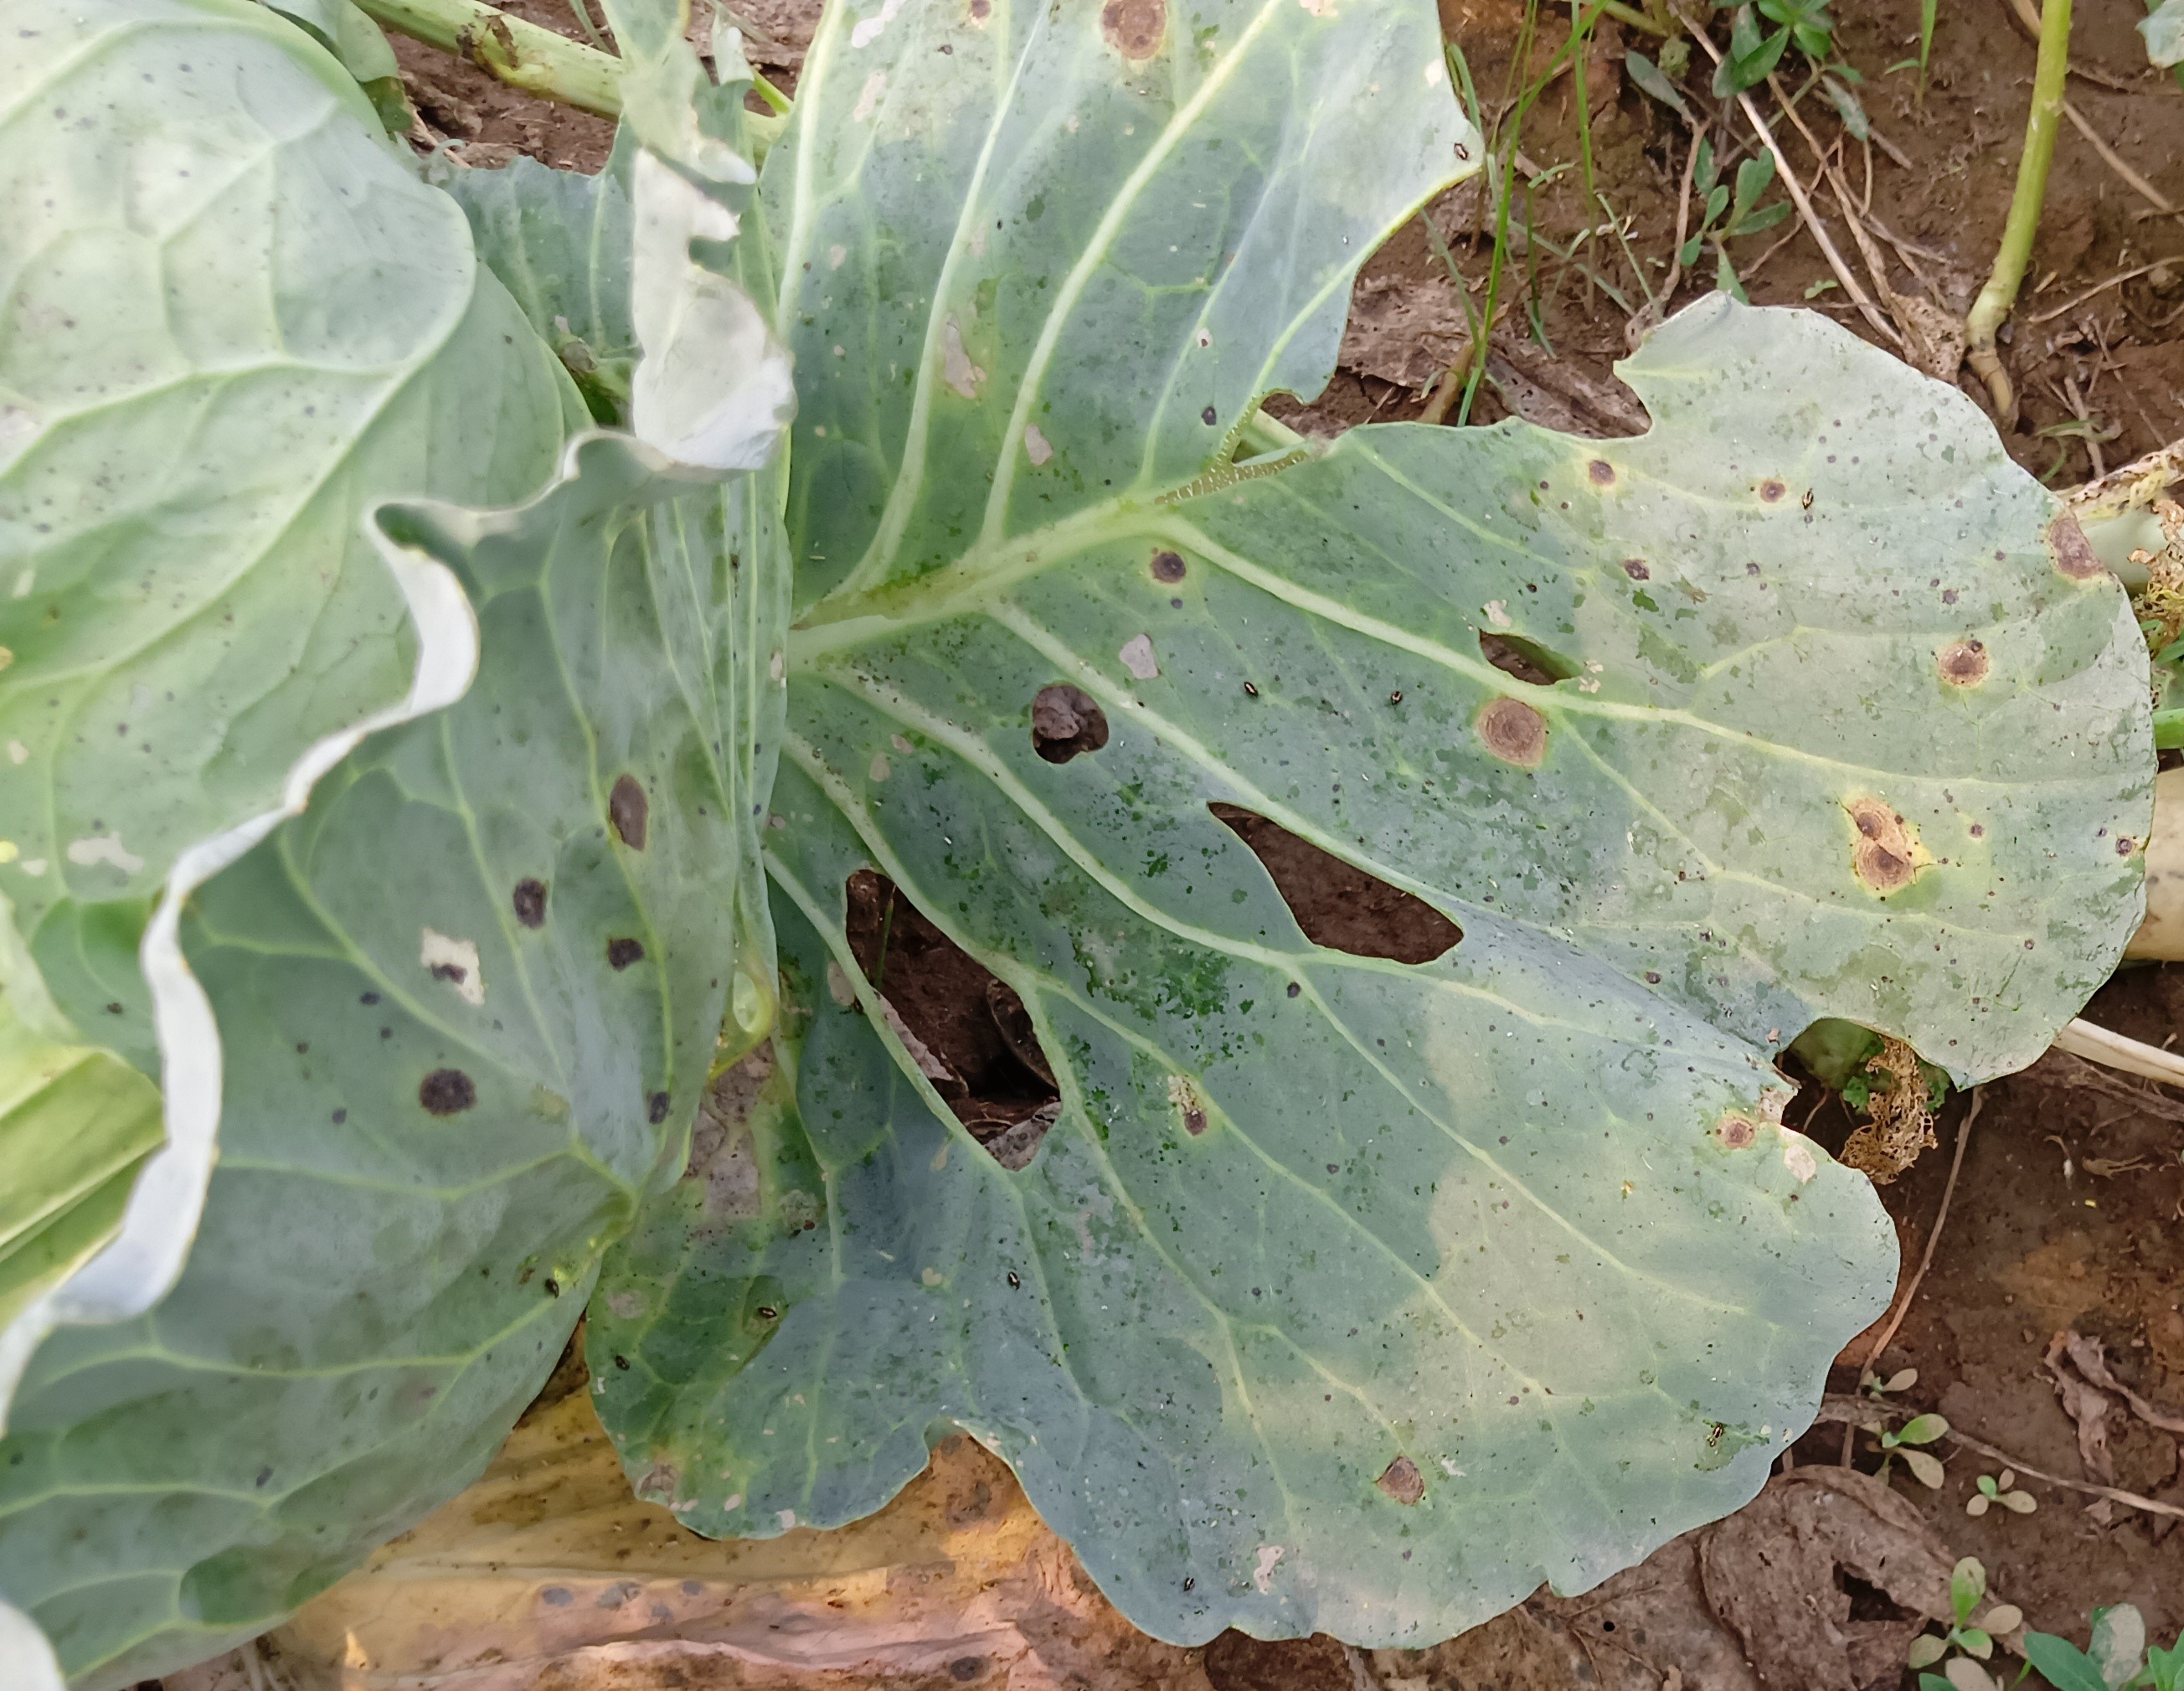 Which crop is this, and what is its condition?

cabbage, alternaria
